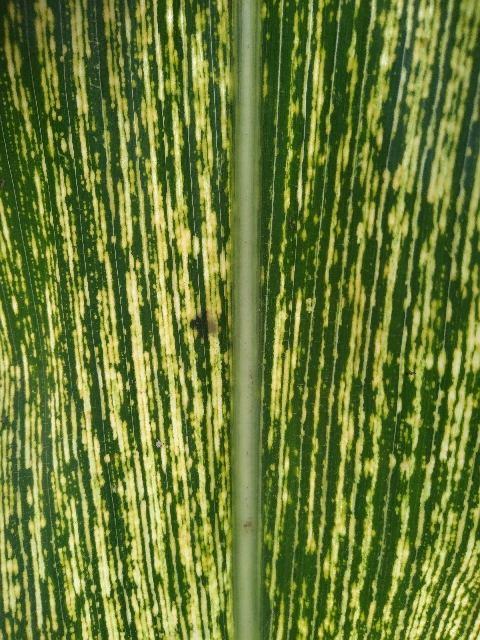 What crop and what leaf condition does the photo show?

maize, maize streak virus
